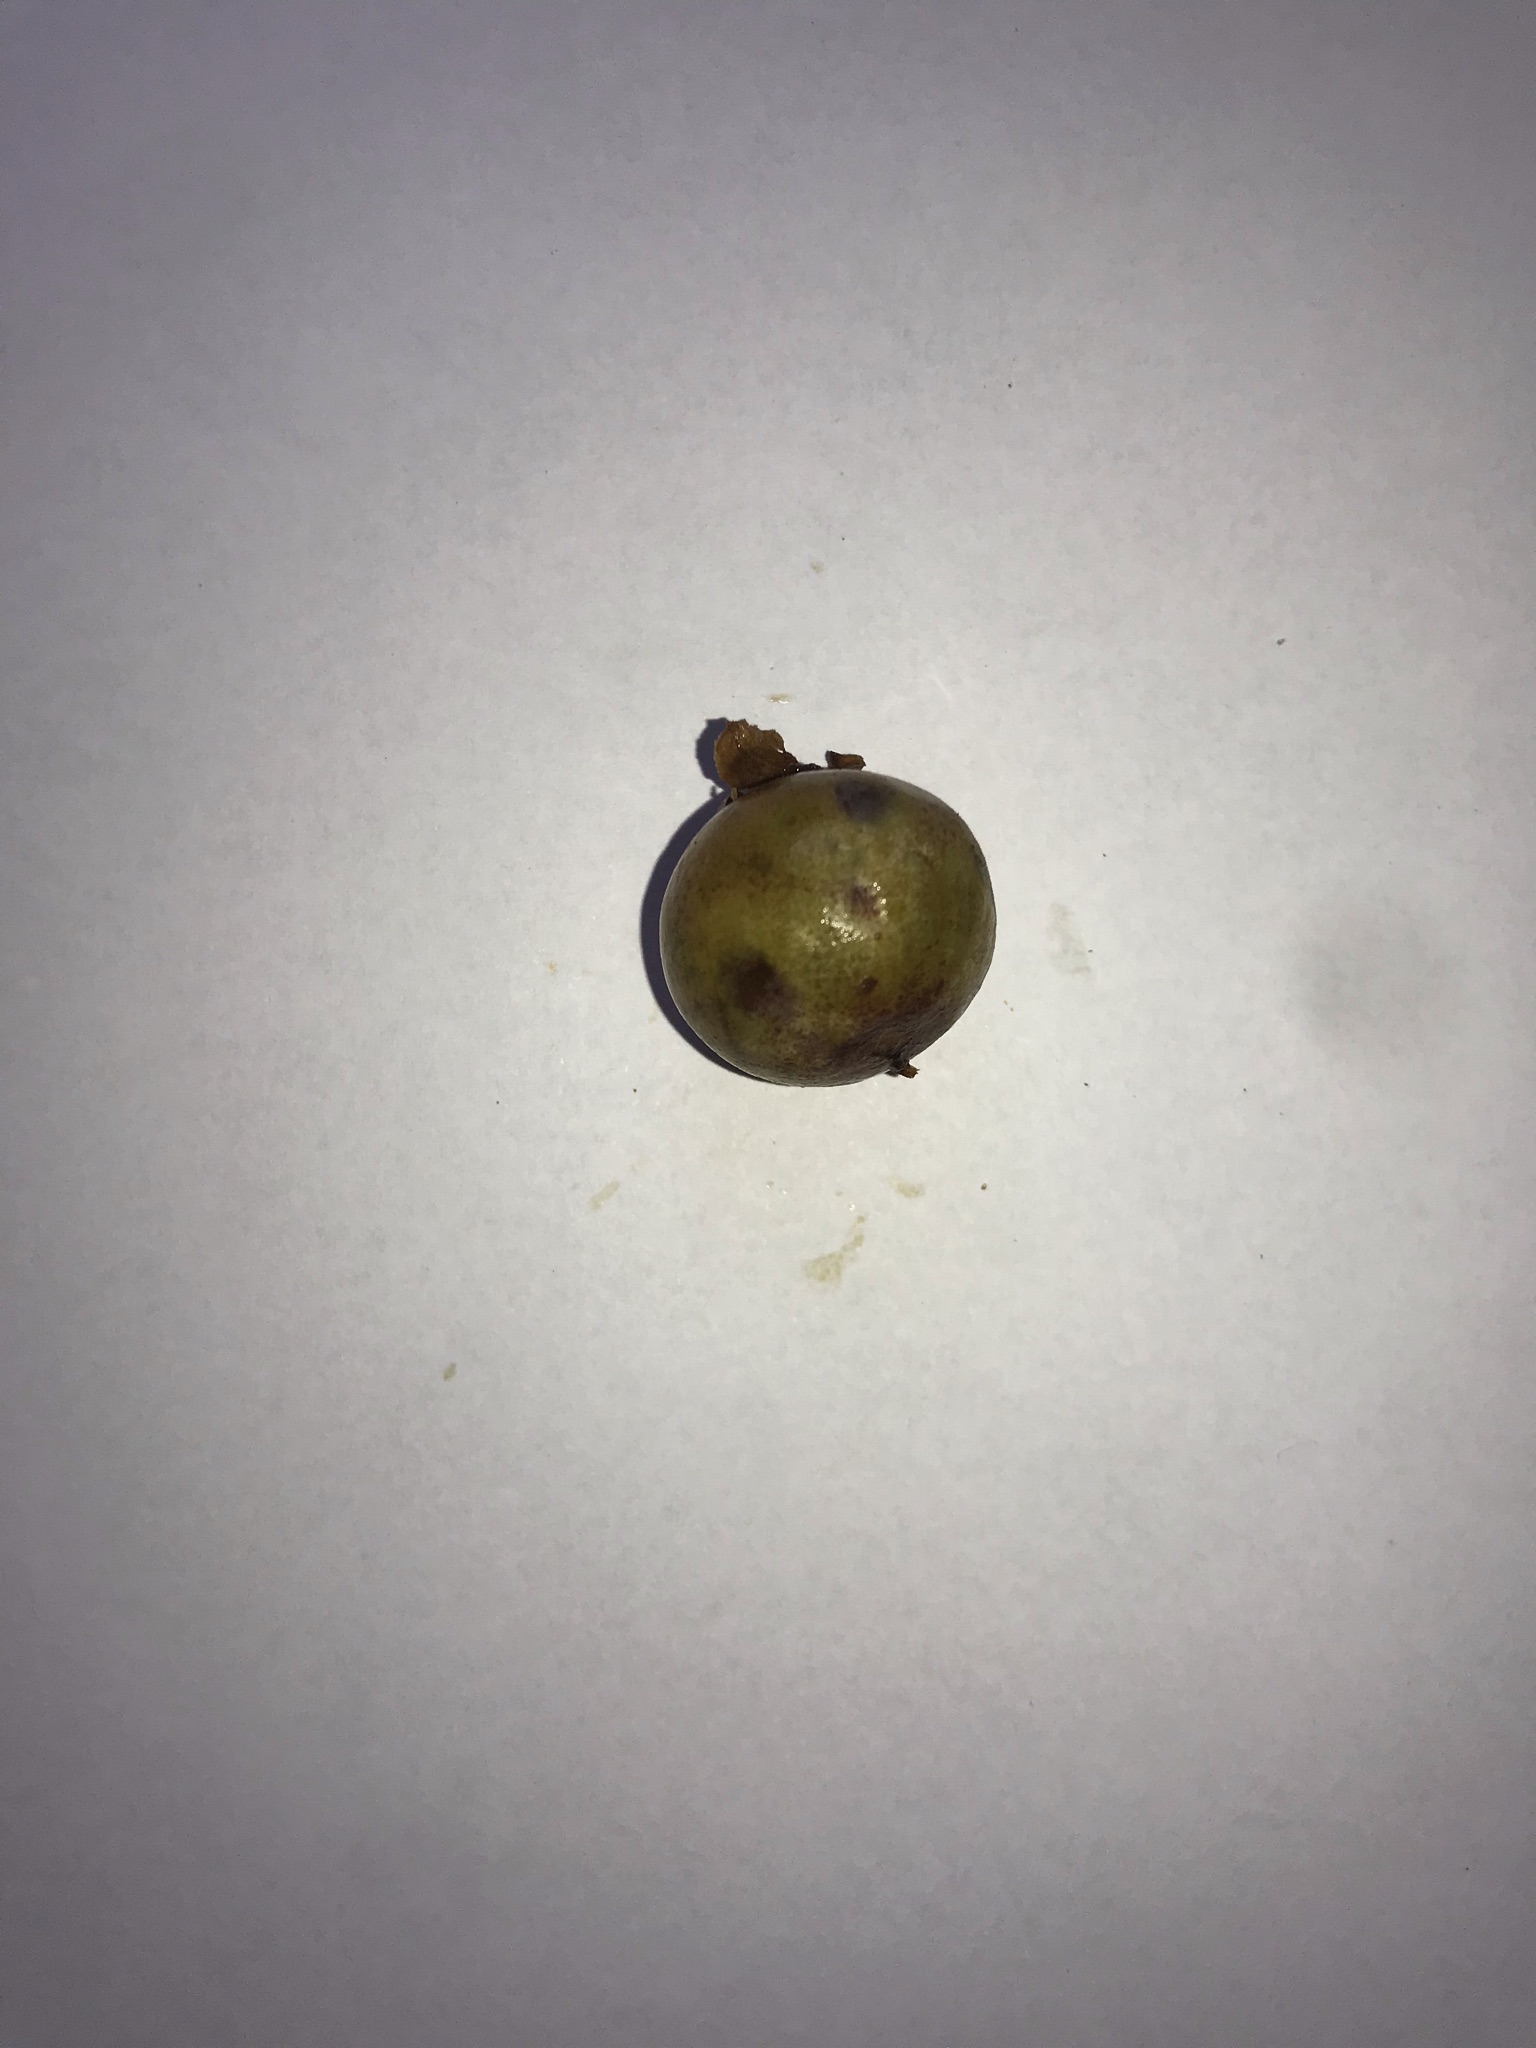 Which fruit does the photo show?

gabiroba
